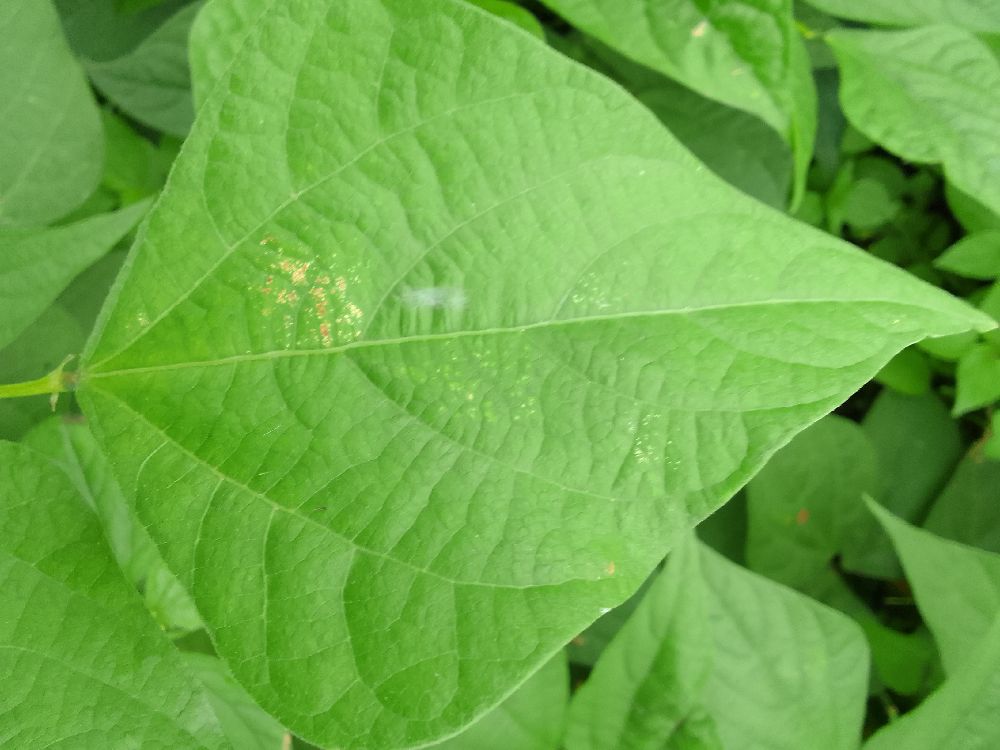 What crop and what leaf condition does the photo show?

common bean, healthy
